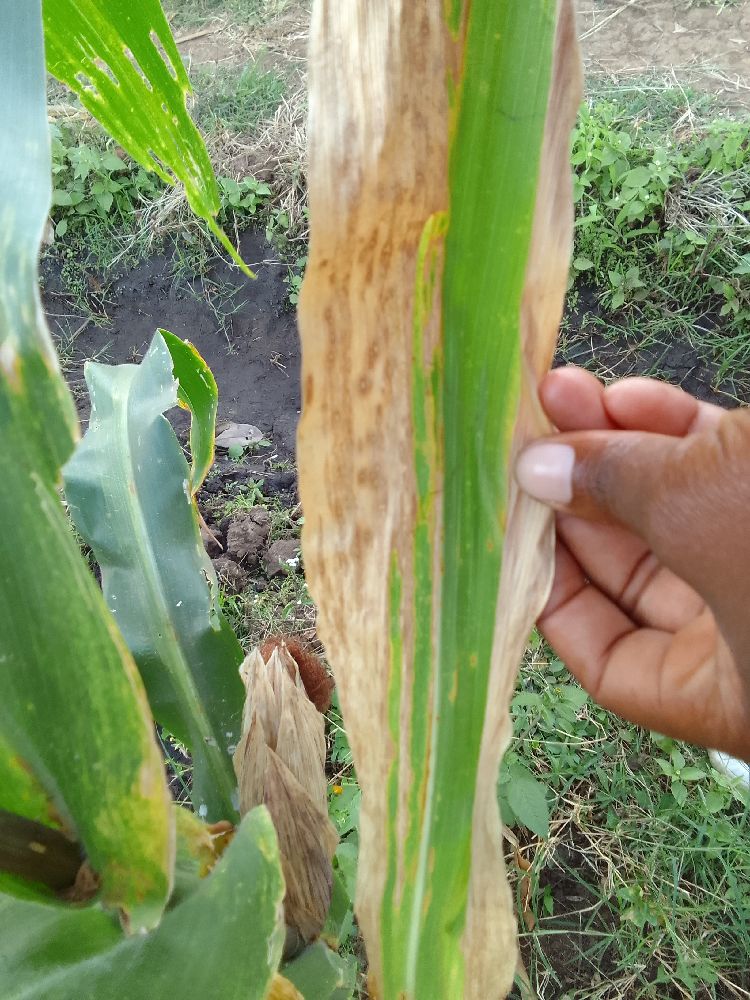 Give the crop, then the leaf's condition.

maize, maize lethal necrosis
